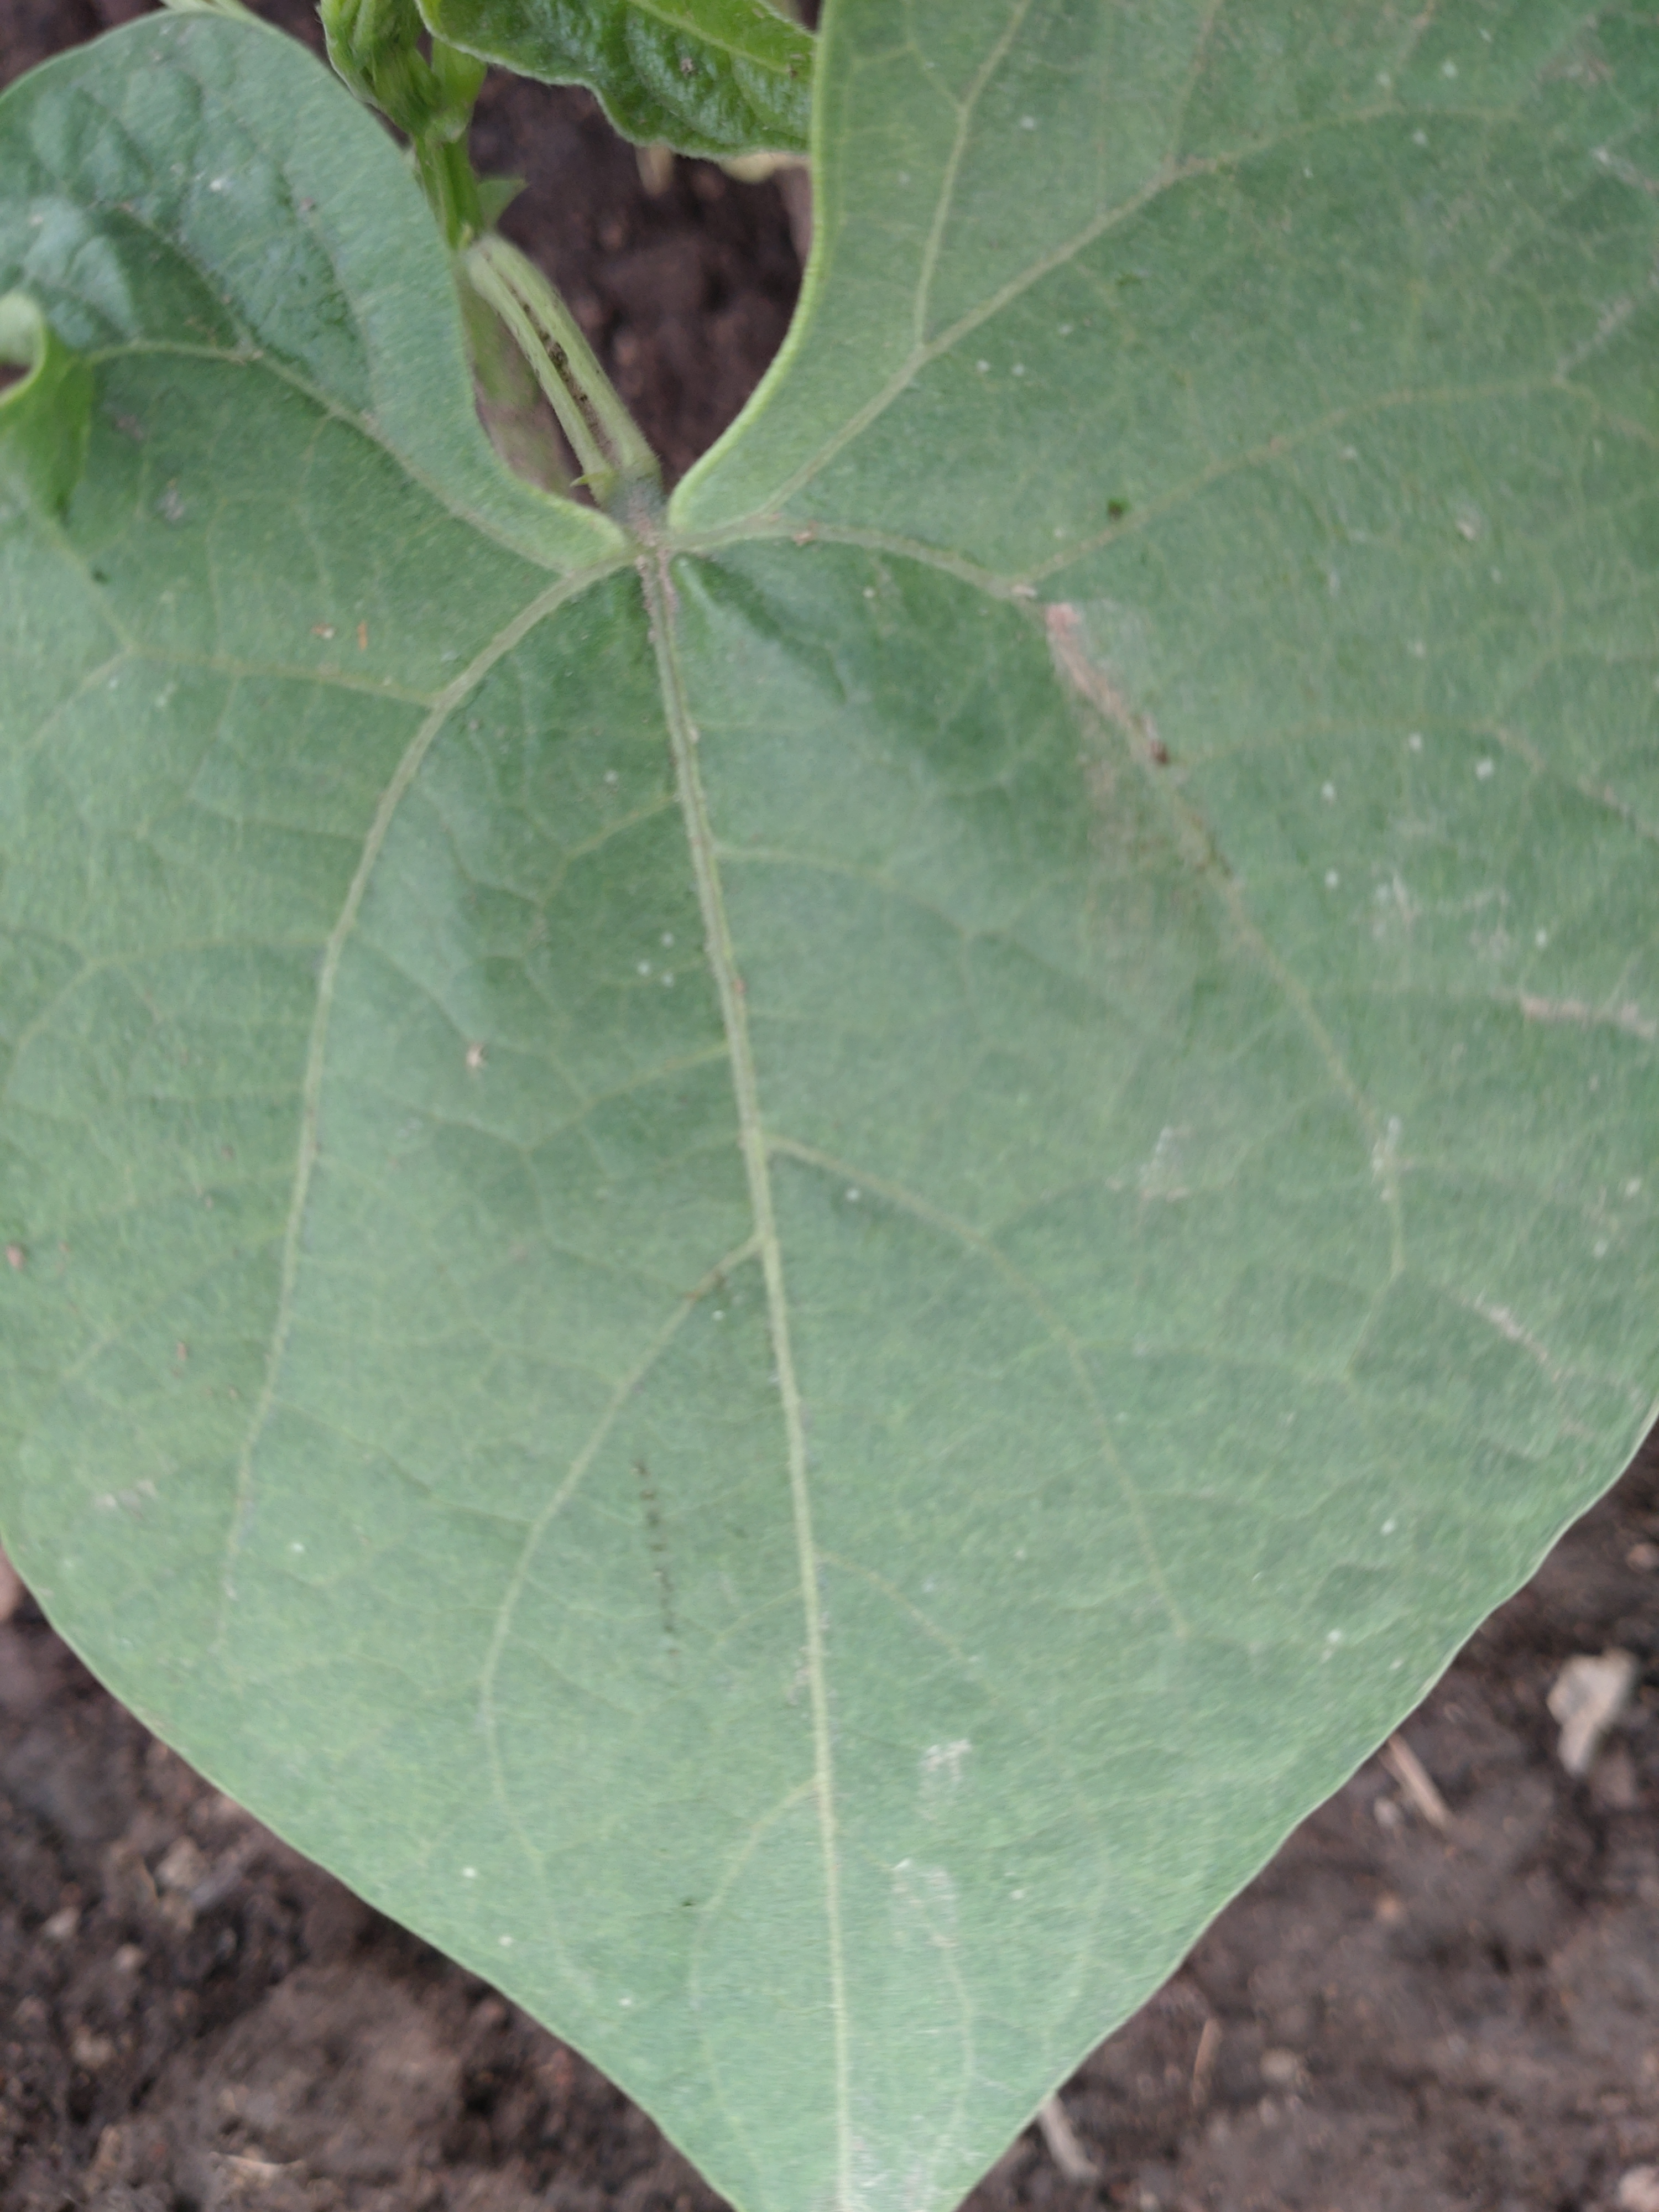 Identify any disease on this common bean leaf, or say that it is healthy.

healthy
